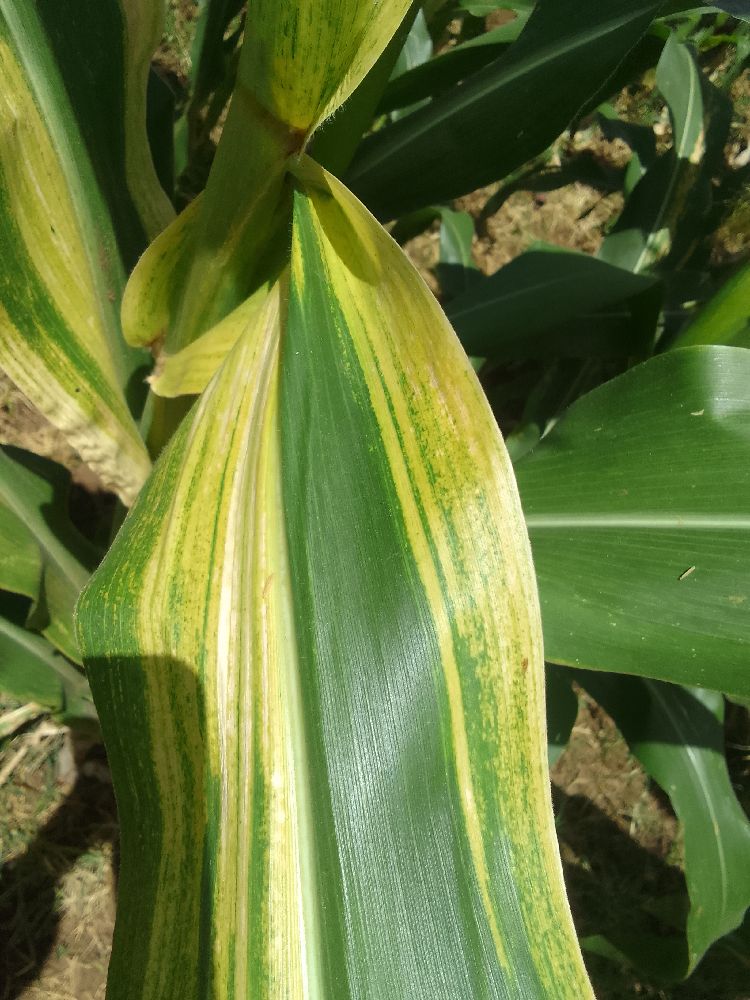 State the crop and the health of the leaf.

maize, maize lethal necrosis
